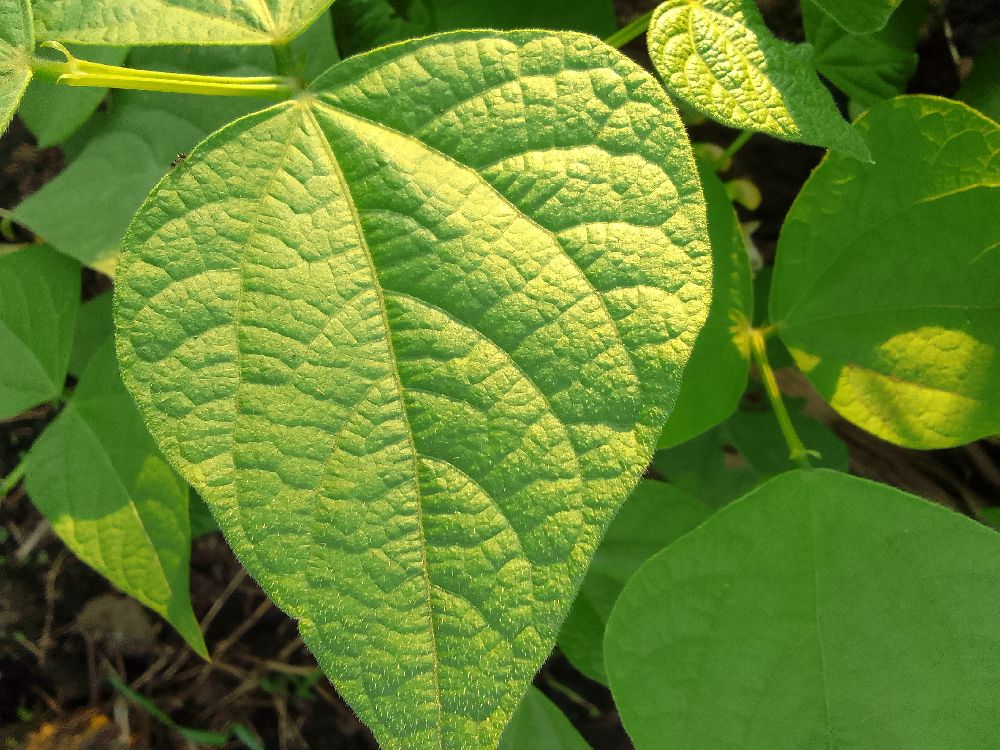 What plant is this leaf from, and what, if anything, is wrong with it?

common bean, healthy
